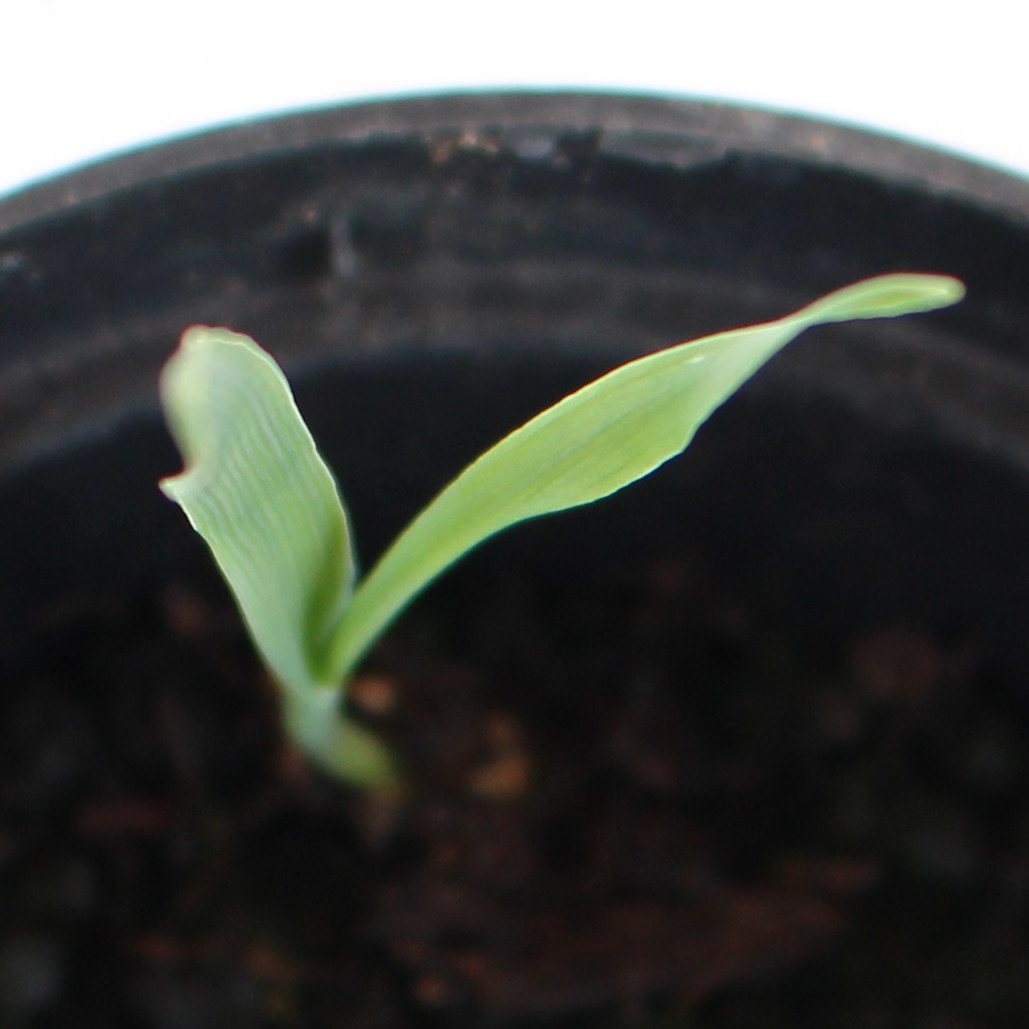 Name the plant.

Avena sterilis
